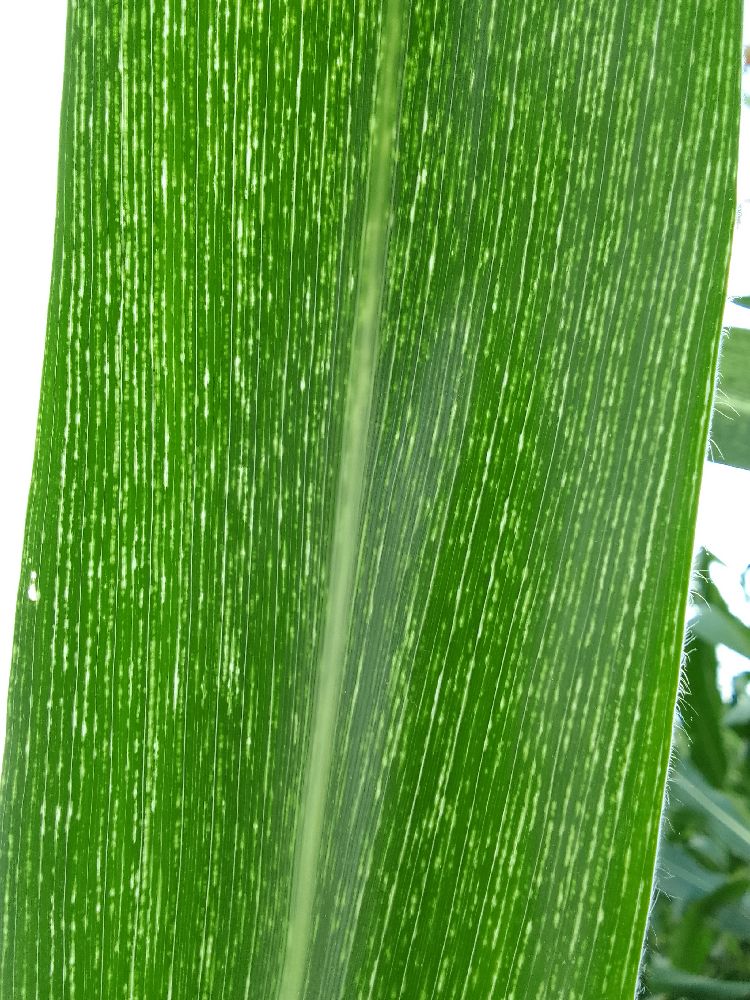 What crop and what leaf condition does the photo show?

maize, maize streak virus
